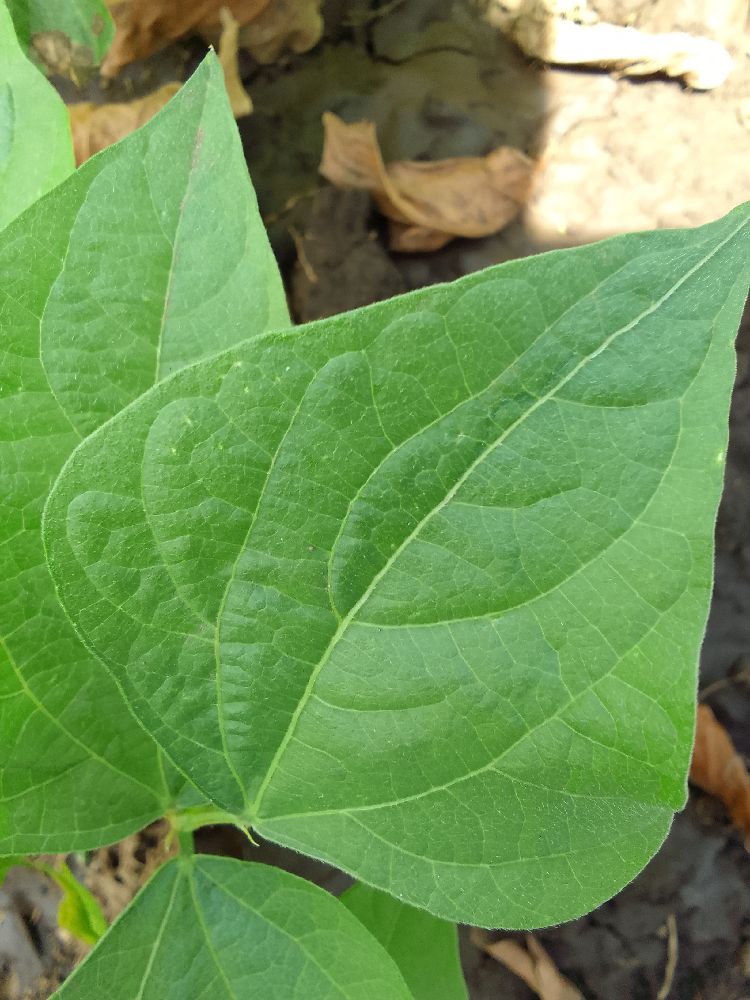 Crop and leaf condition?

common bean, healthy
